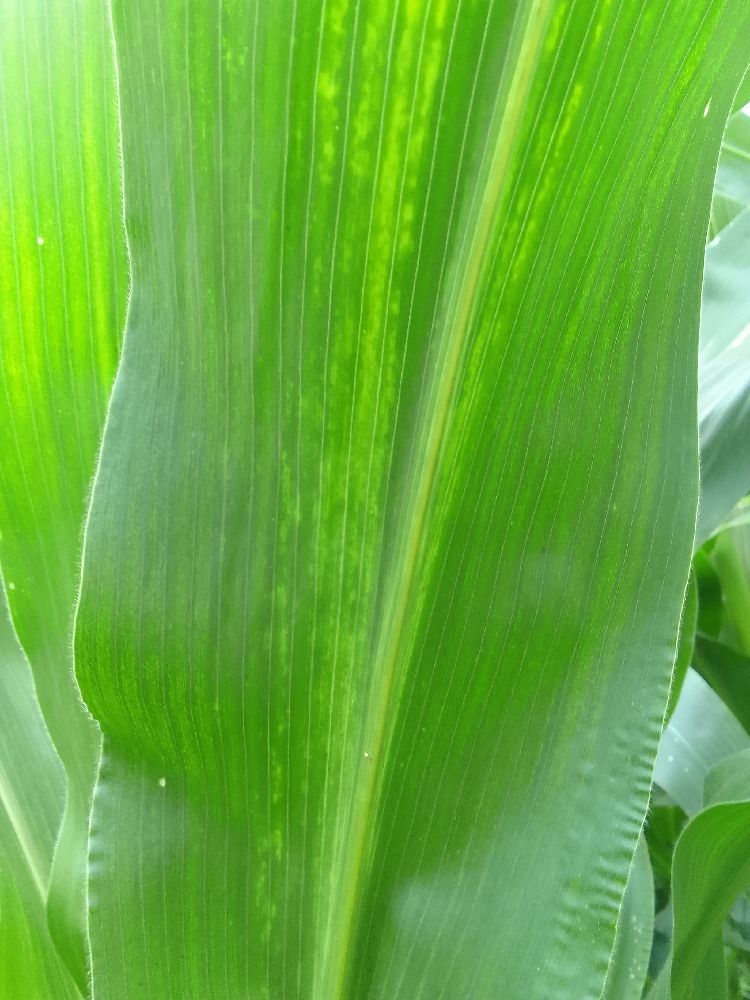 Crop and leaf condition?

maize, maize lethal necrosis
